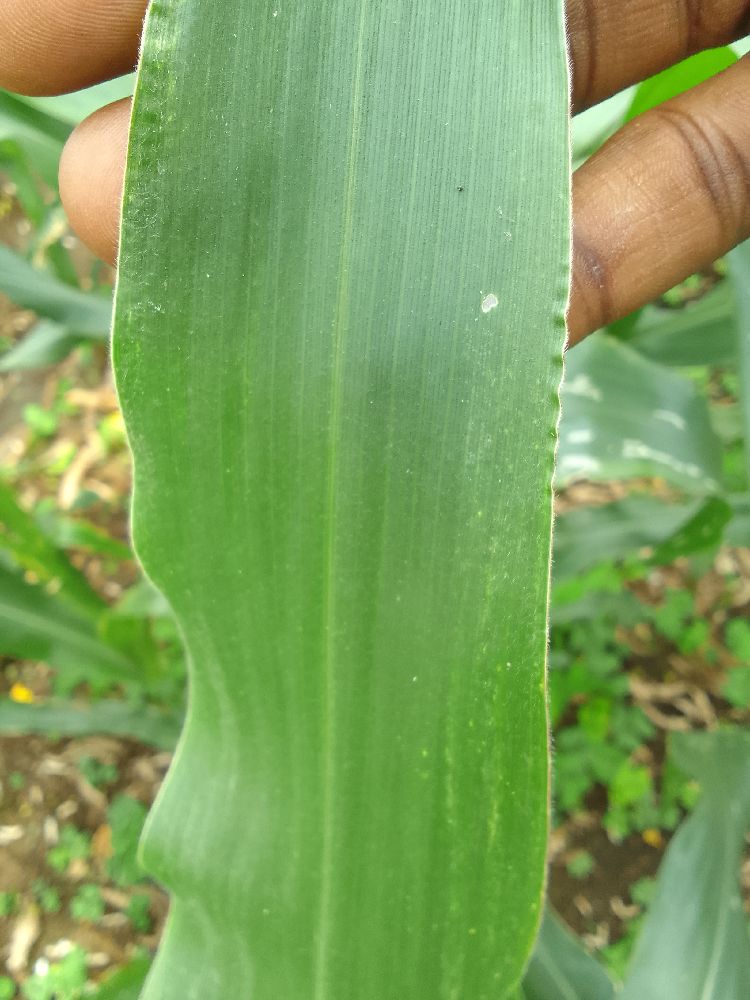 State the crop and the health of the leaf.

maize, healthy
